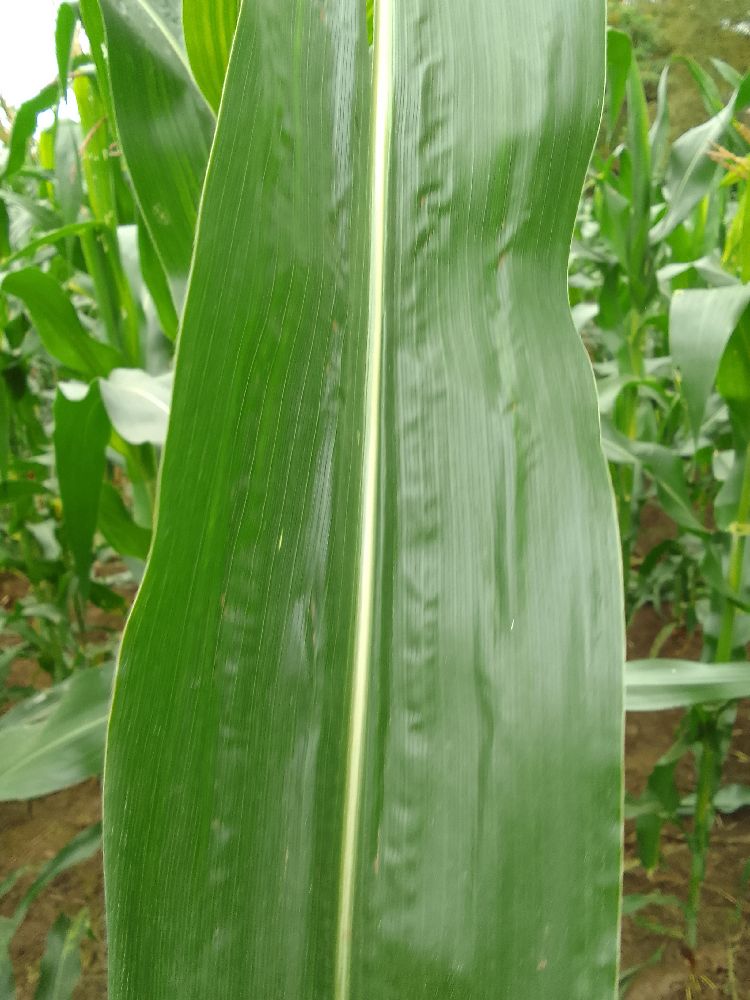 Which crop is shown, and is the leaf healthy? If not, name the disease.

maize, healthy
